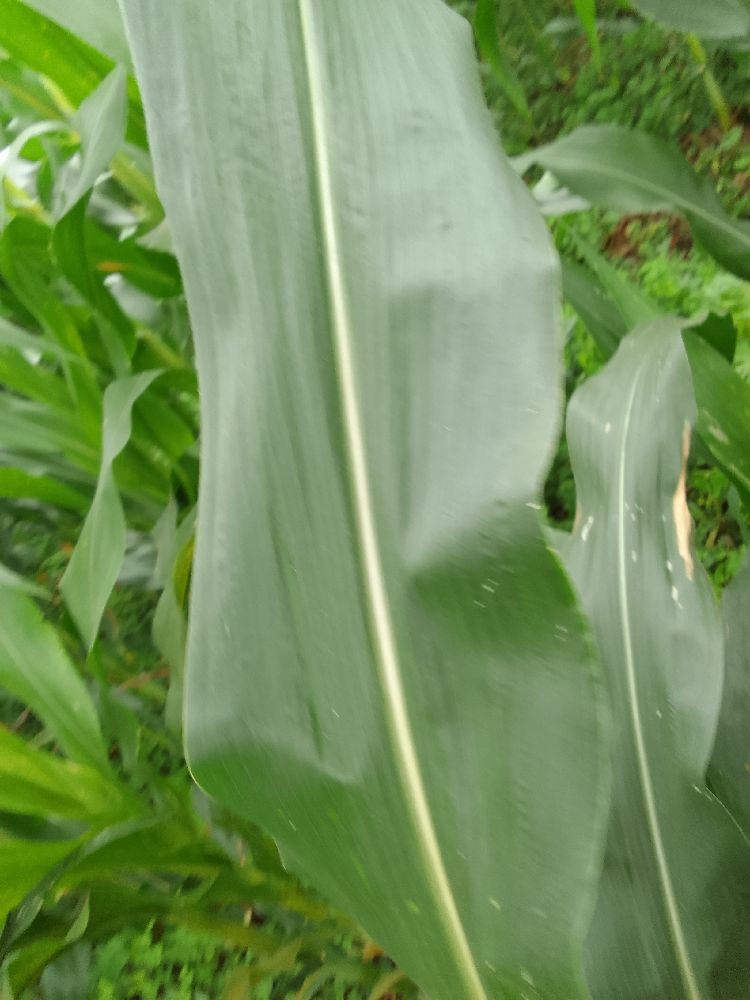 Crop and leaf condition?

maize, healthy
